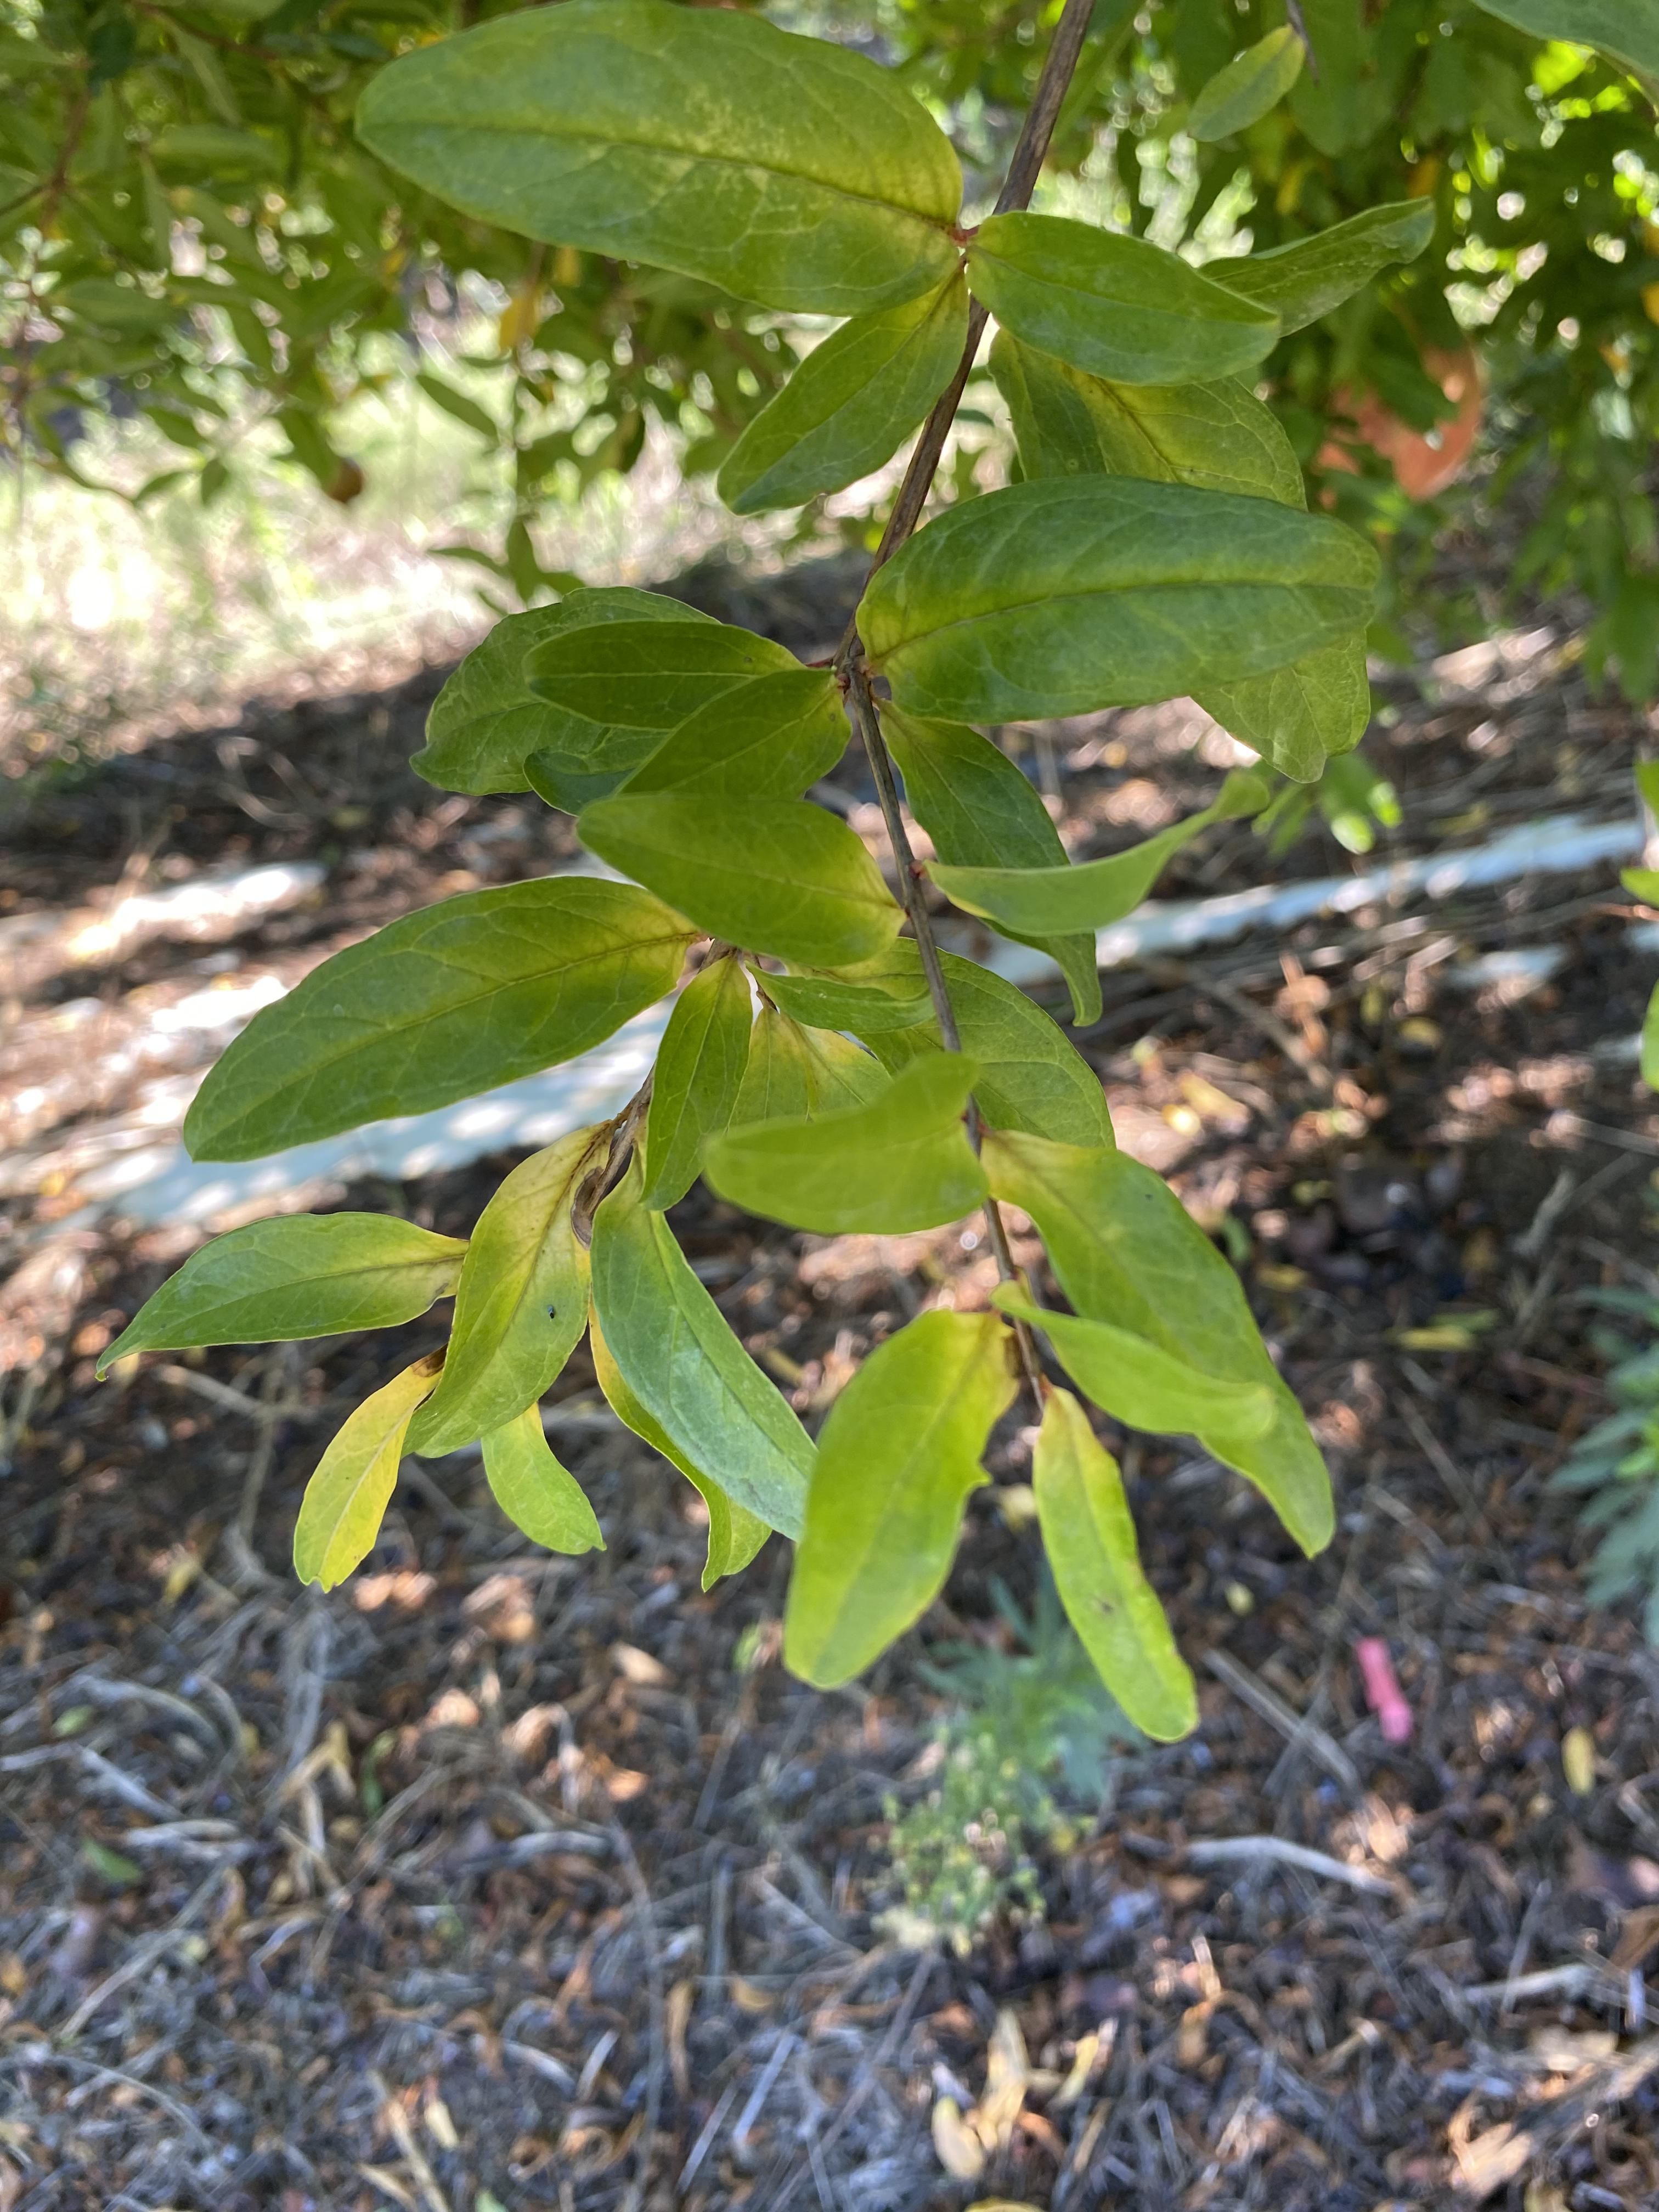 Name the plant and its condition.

pomegranate, drought
